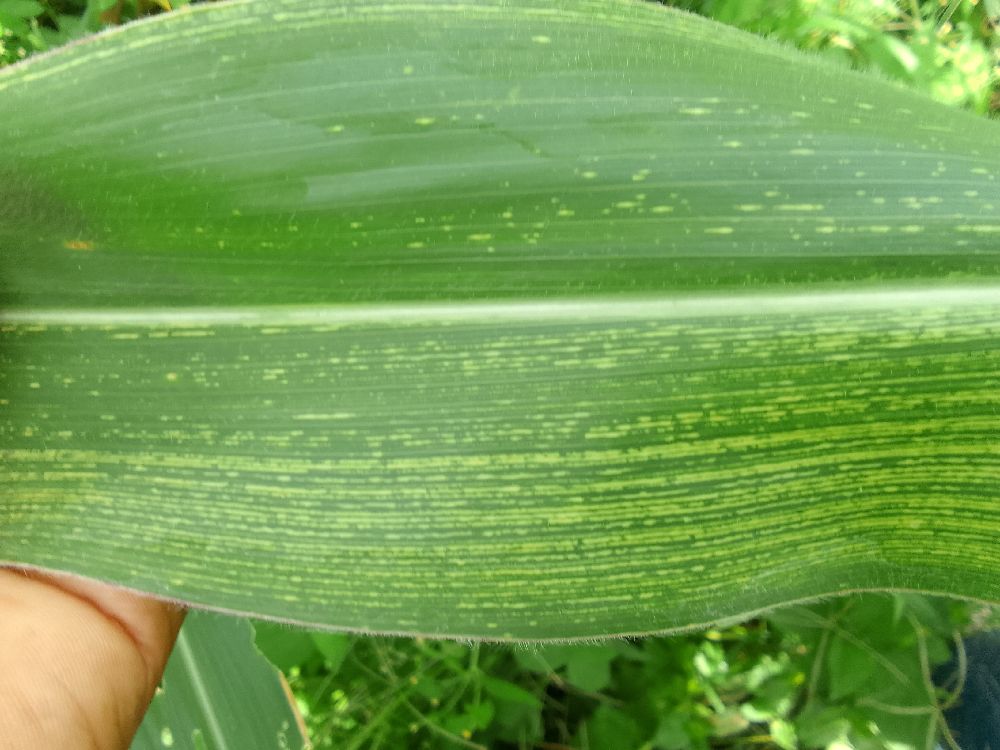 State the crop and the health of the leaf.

maize, maize streak virus
